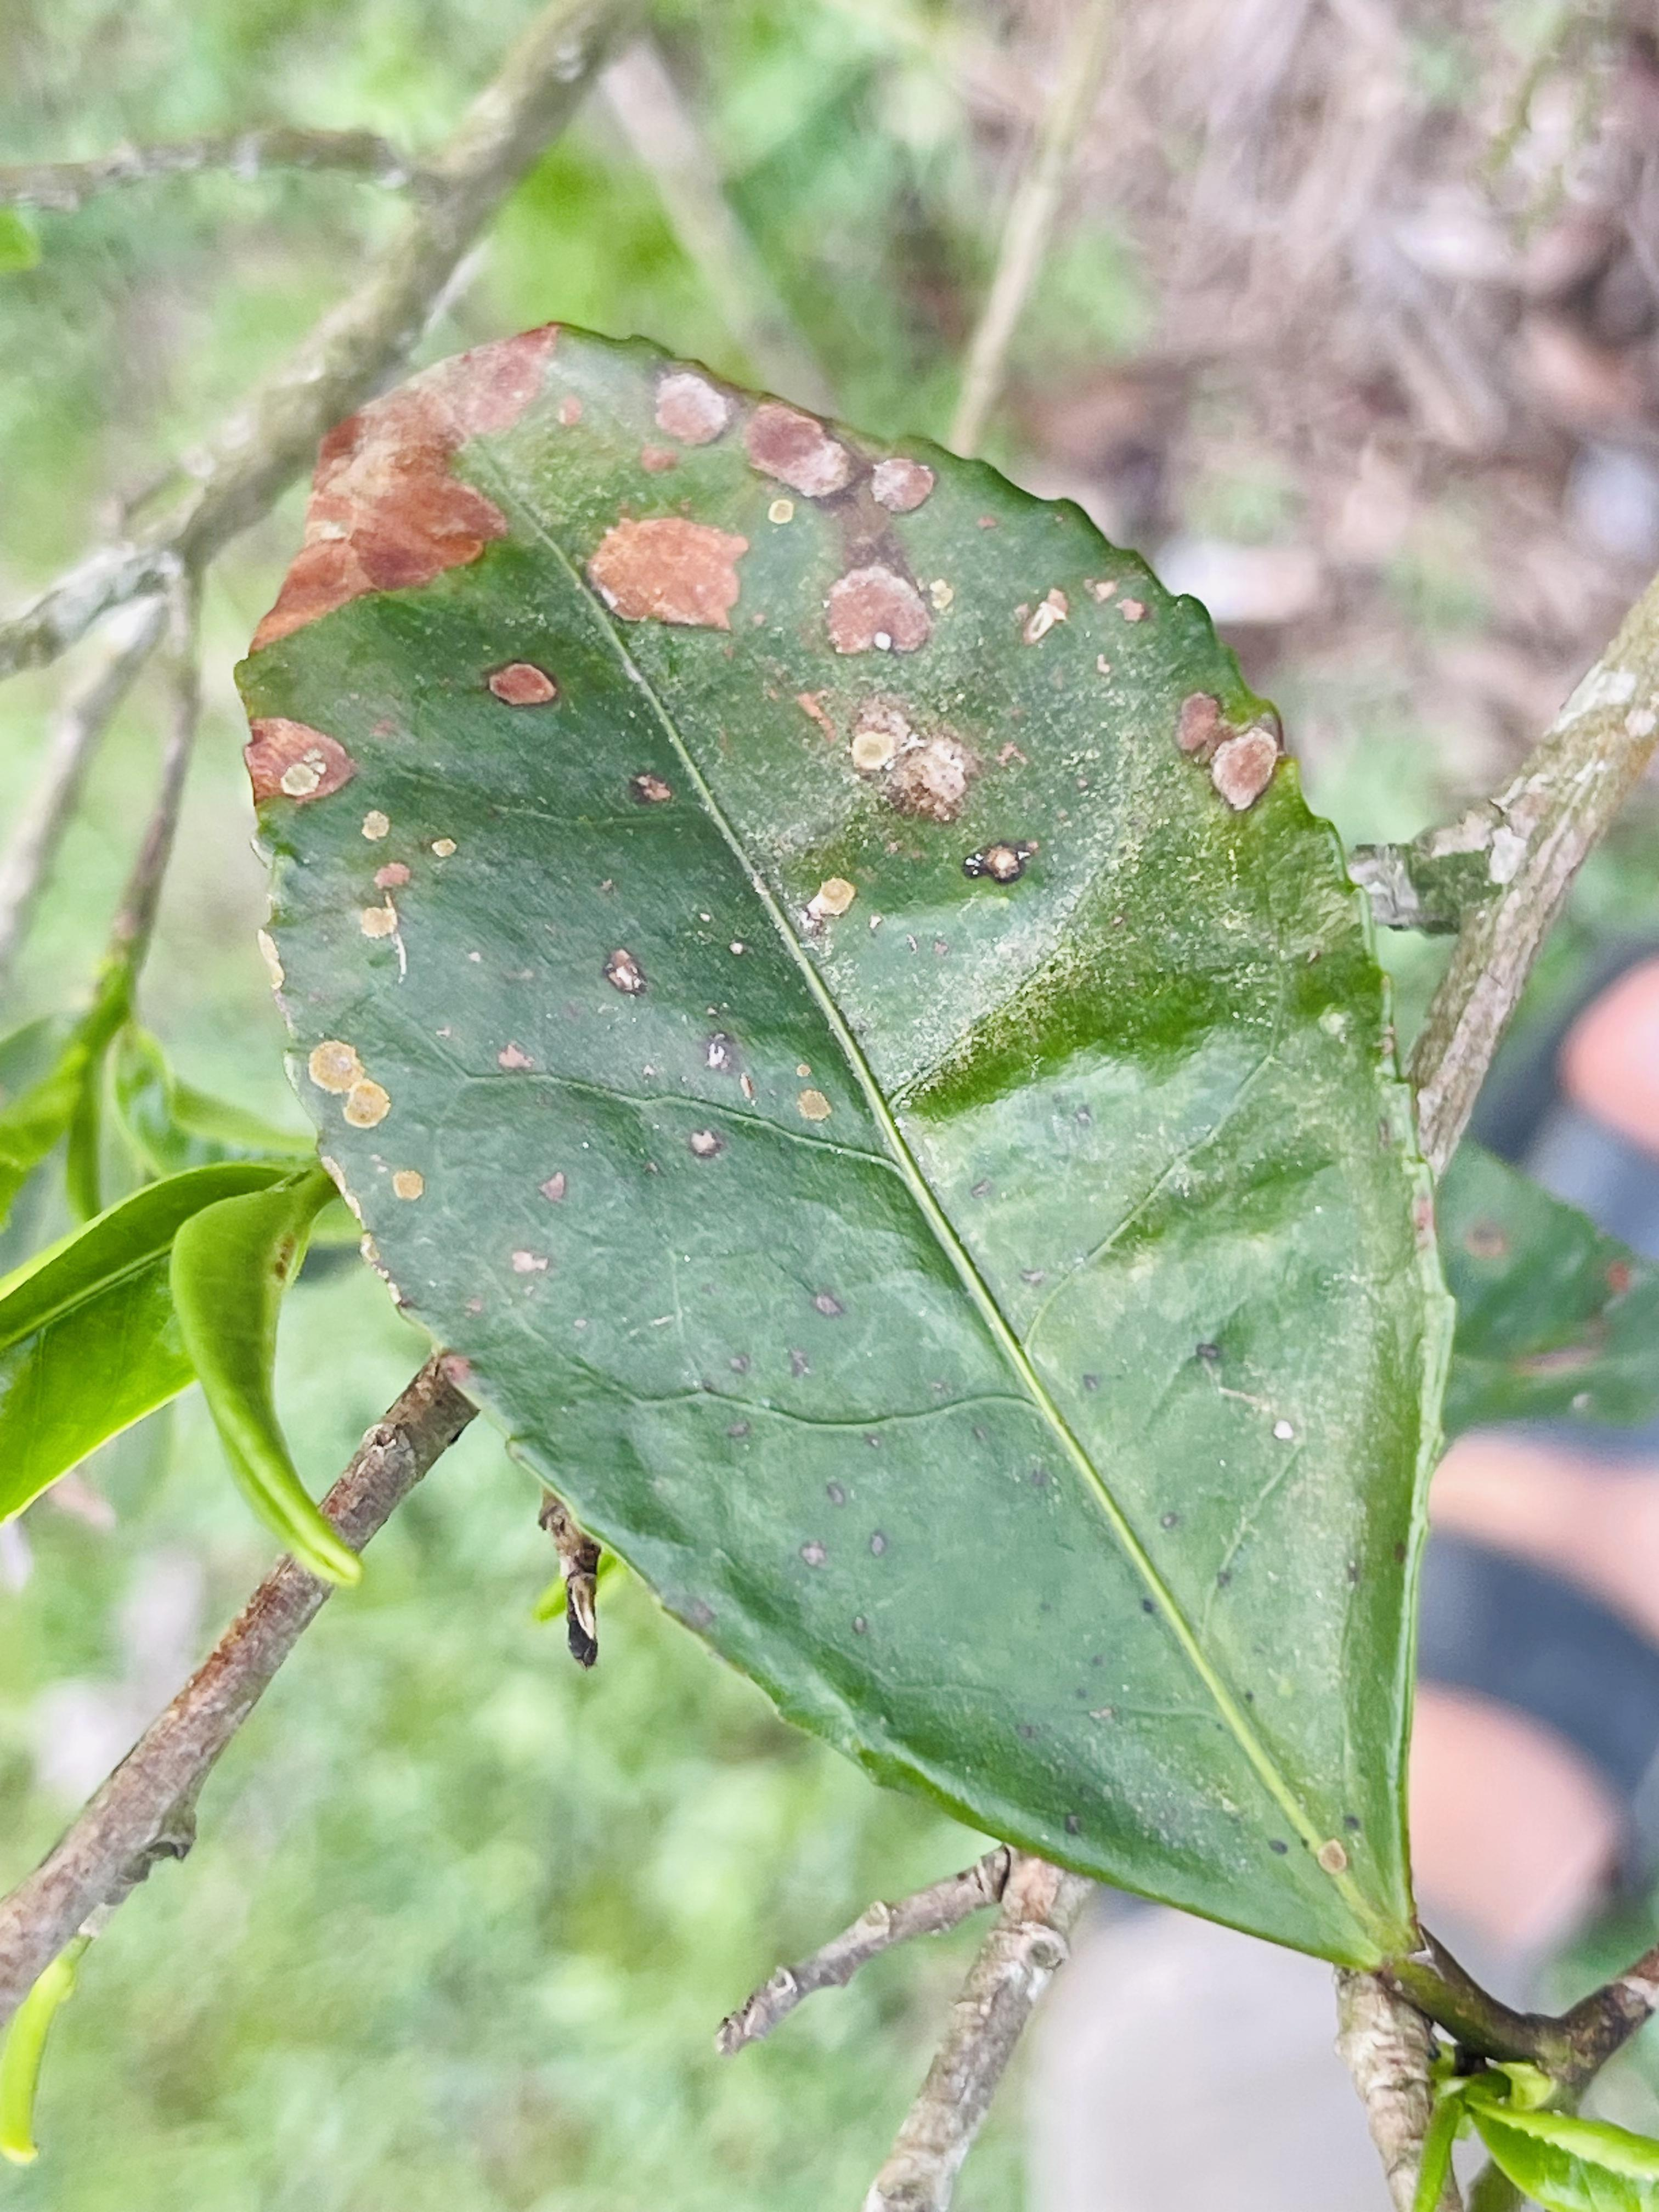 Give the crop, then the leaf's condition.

tea, blight
